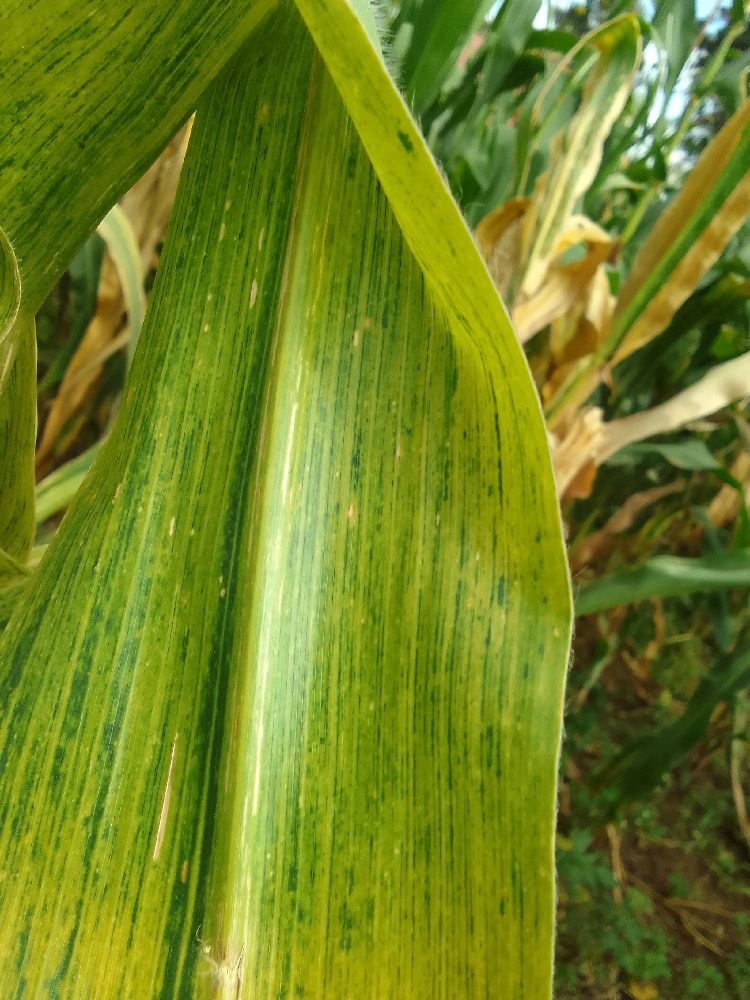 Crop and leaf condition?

maize, maize lethal necrosis
